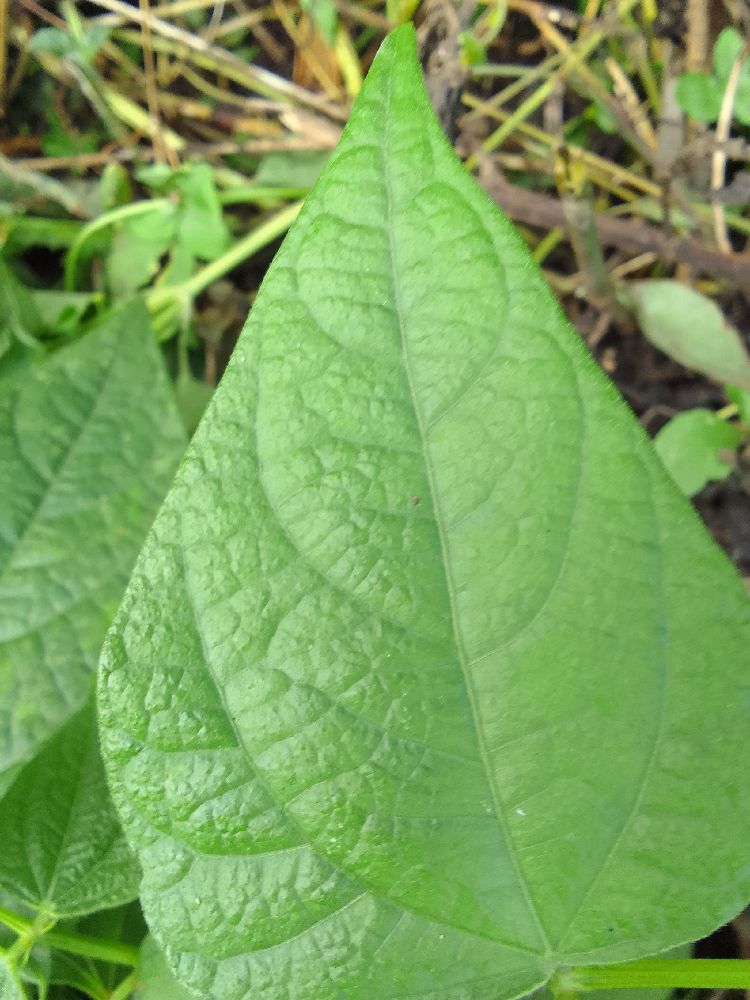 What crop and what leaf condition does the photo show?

common bean, healthy
